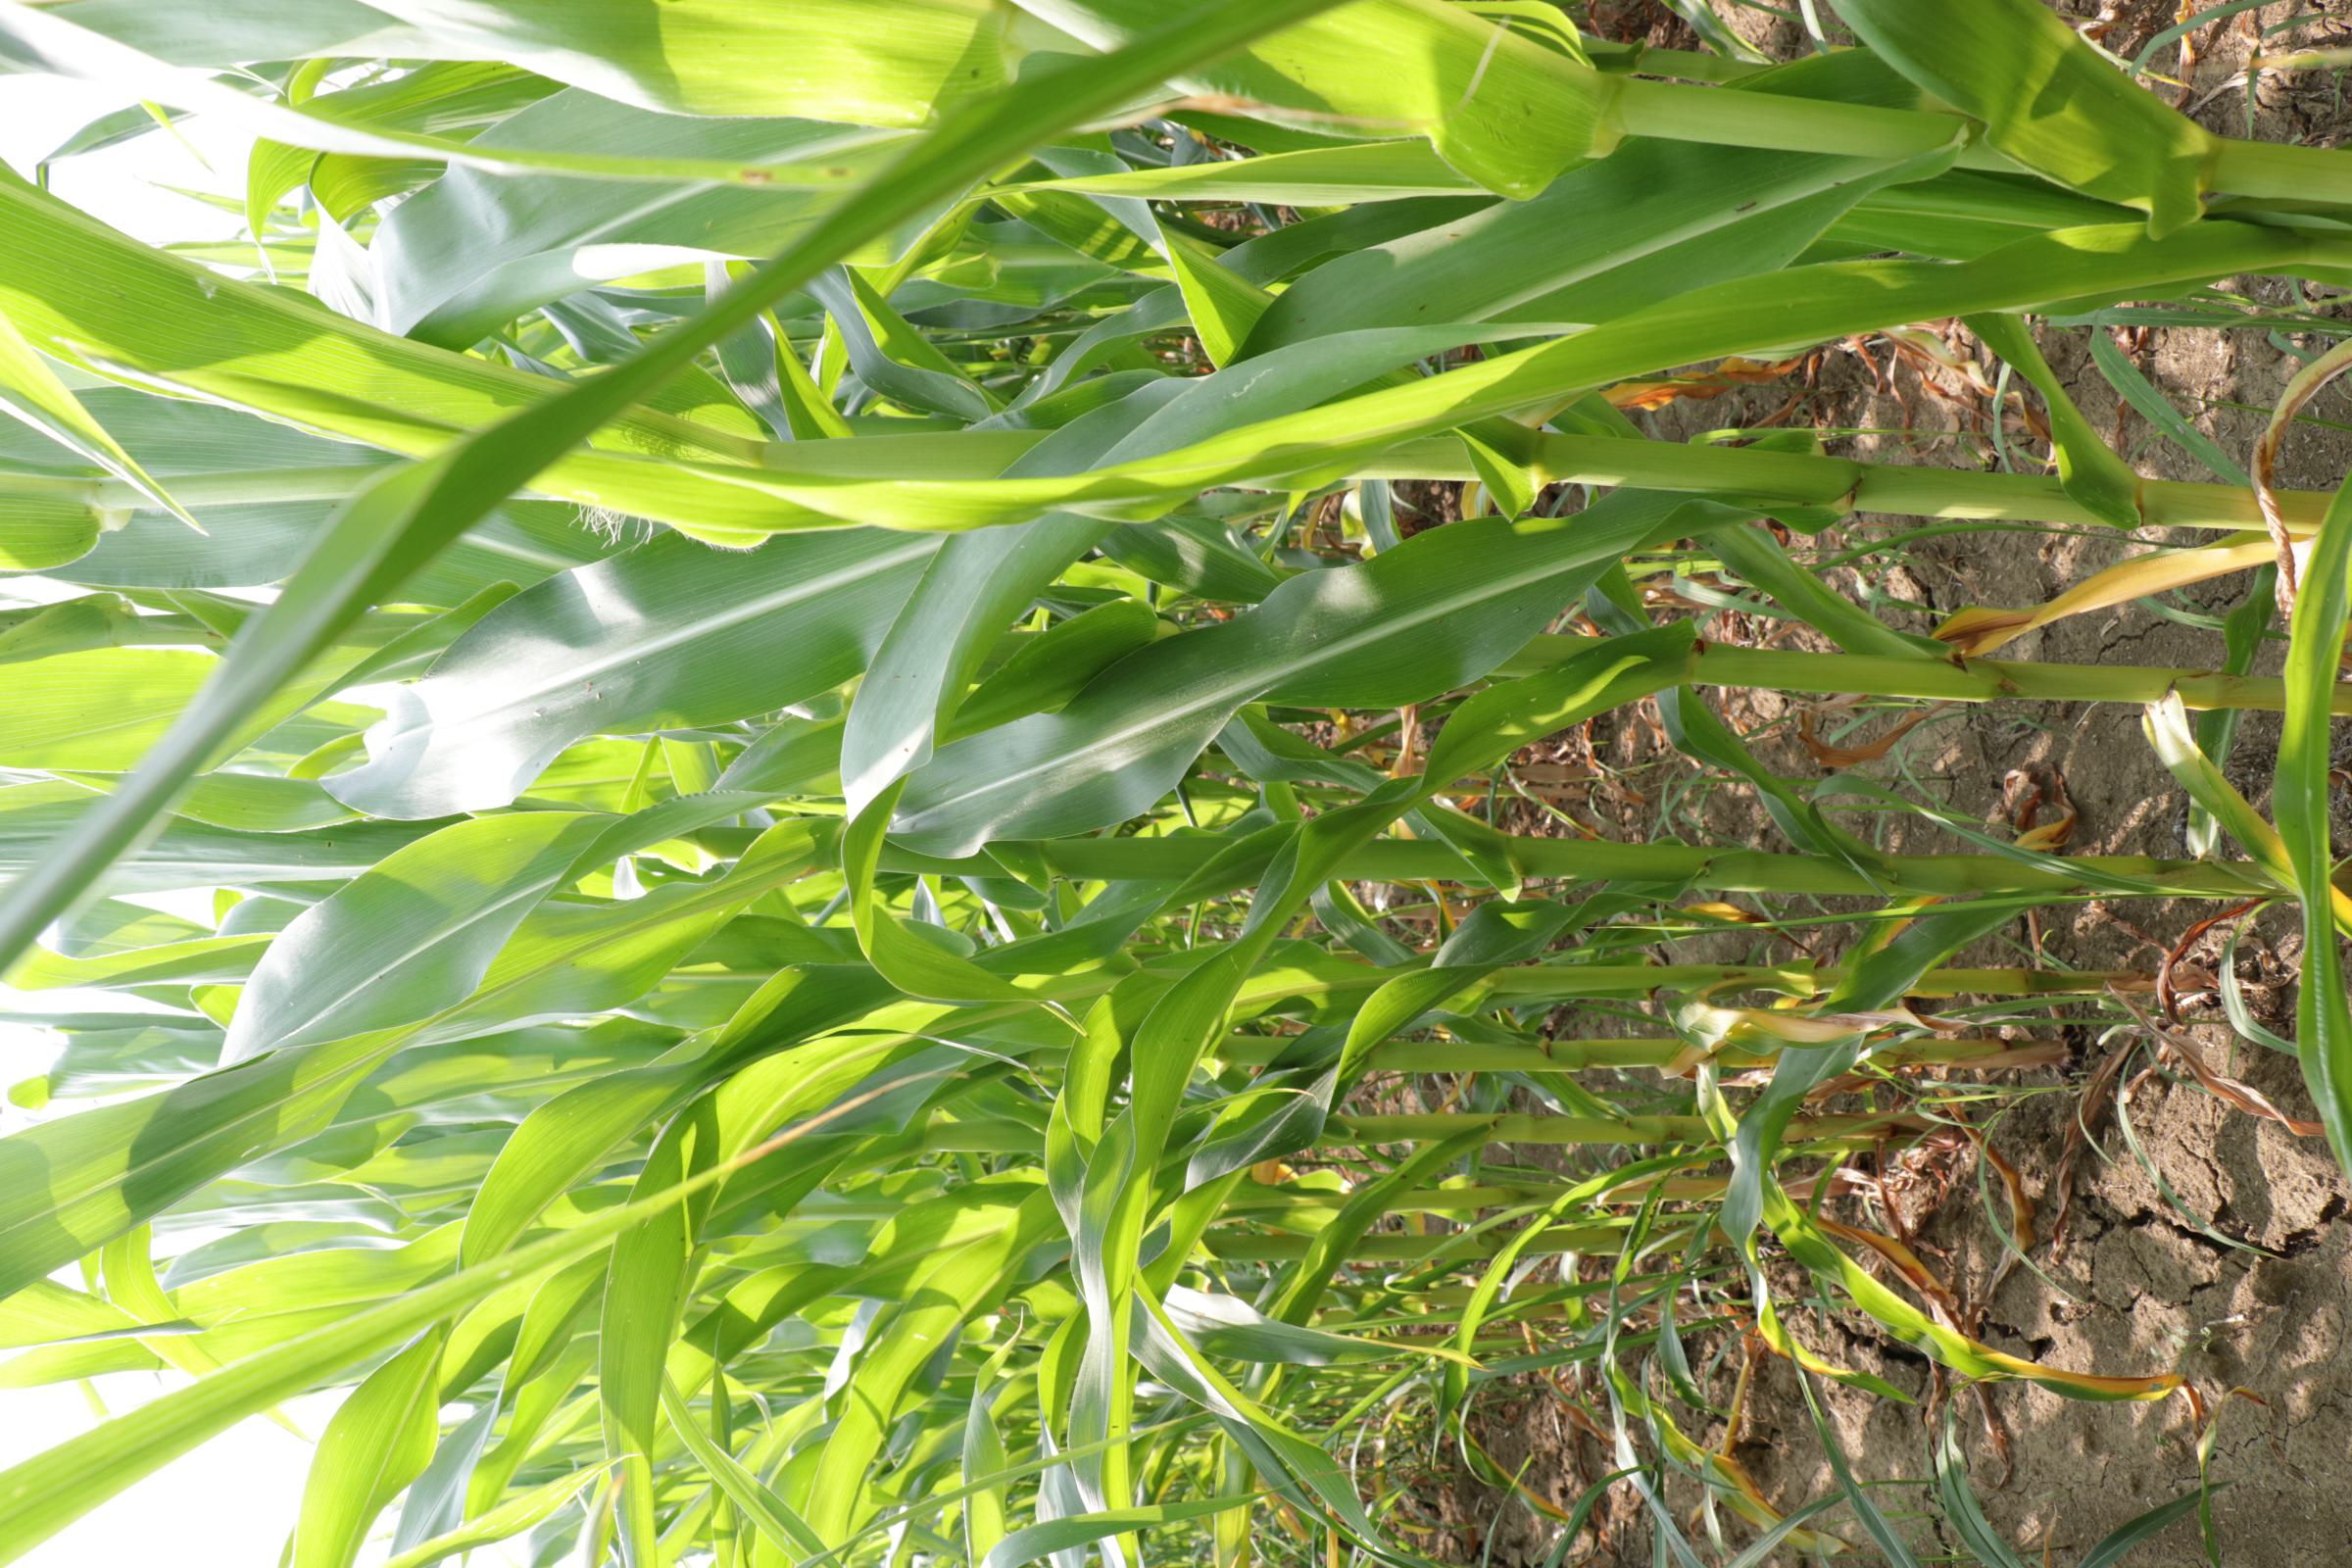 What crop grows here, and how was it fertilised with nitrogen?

maize, reduced nitrogen fertilisation
